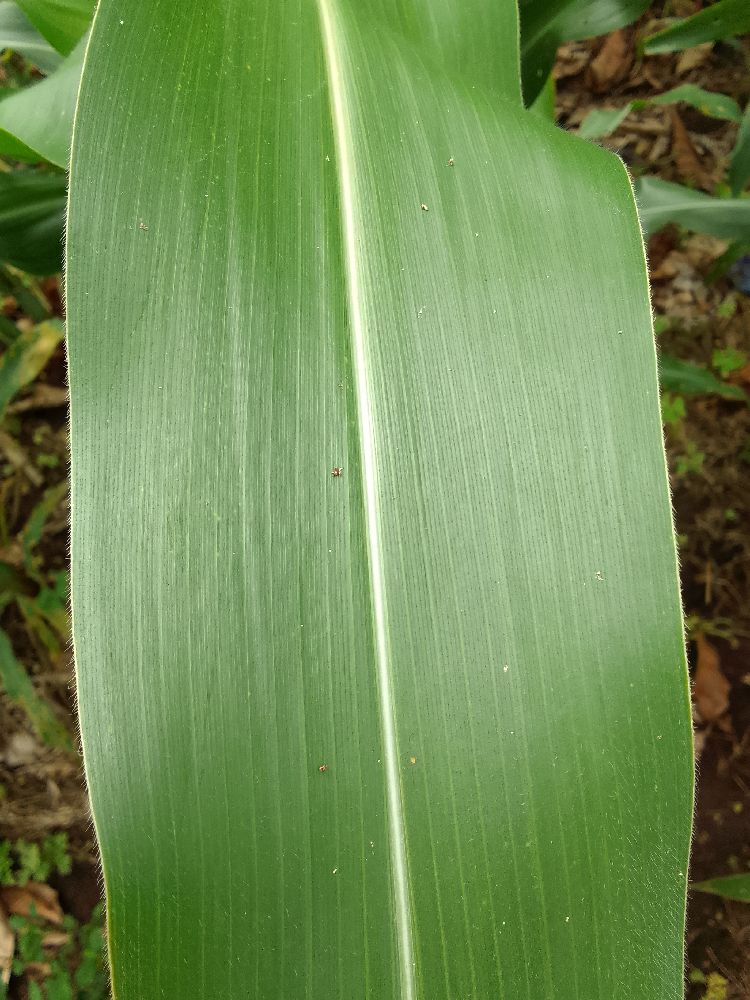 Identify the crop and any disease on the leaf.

maize, healthy
